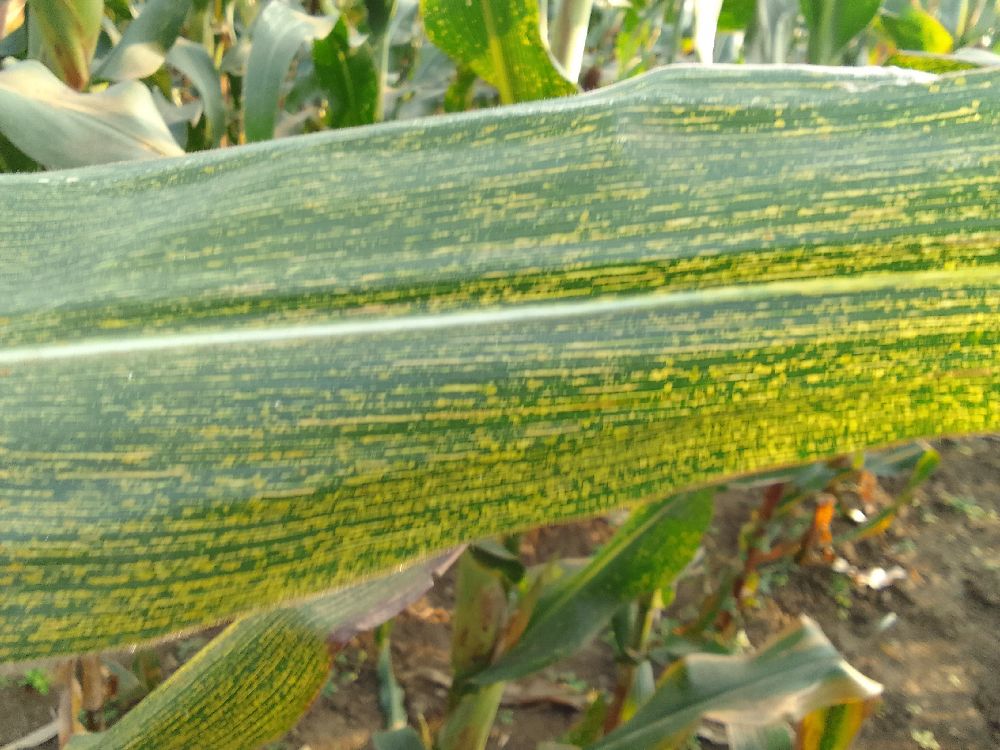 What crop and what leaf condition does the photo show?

maize, maize streak virus
